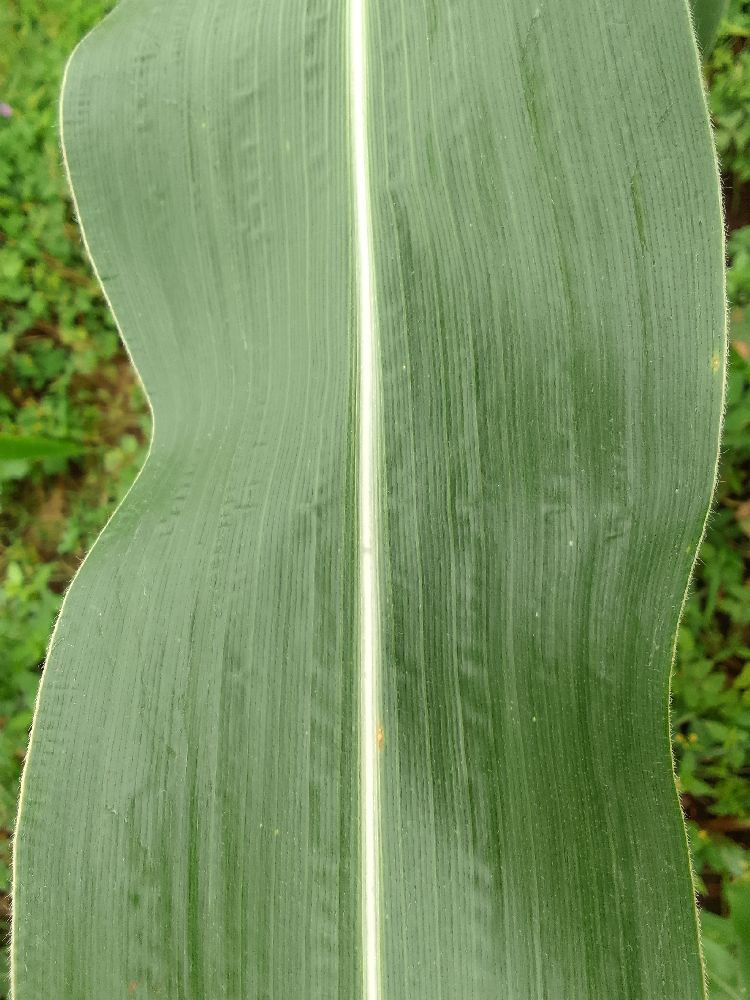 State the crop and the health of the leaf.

maize, healthy
